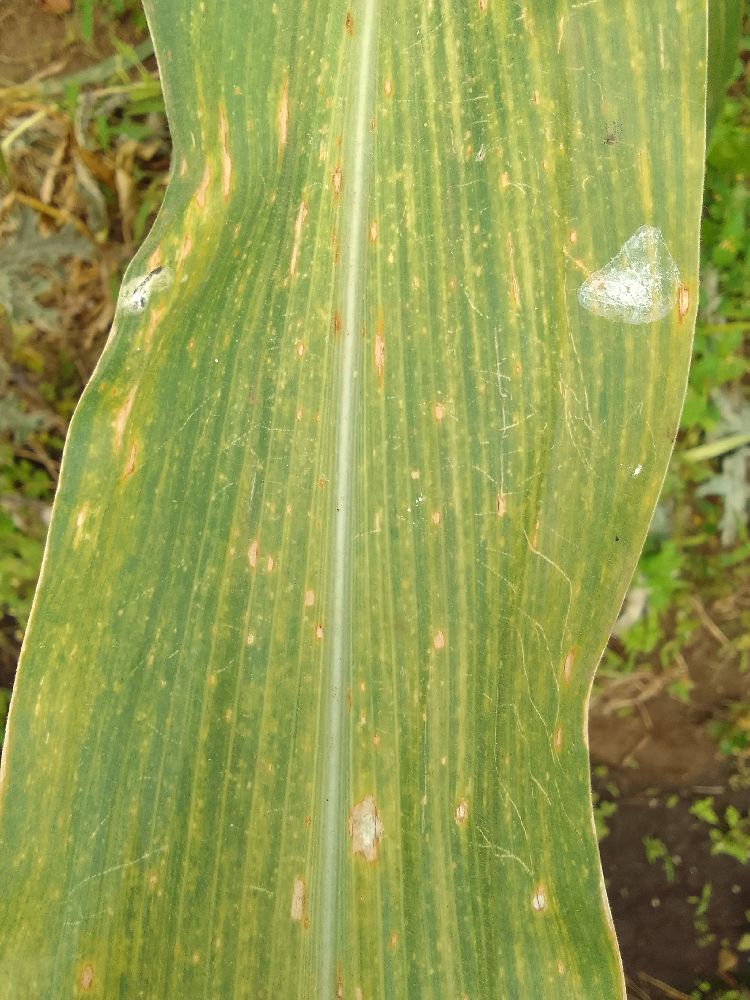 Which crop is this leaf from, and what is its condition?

maize, maize lethal necrosis
